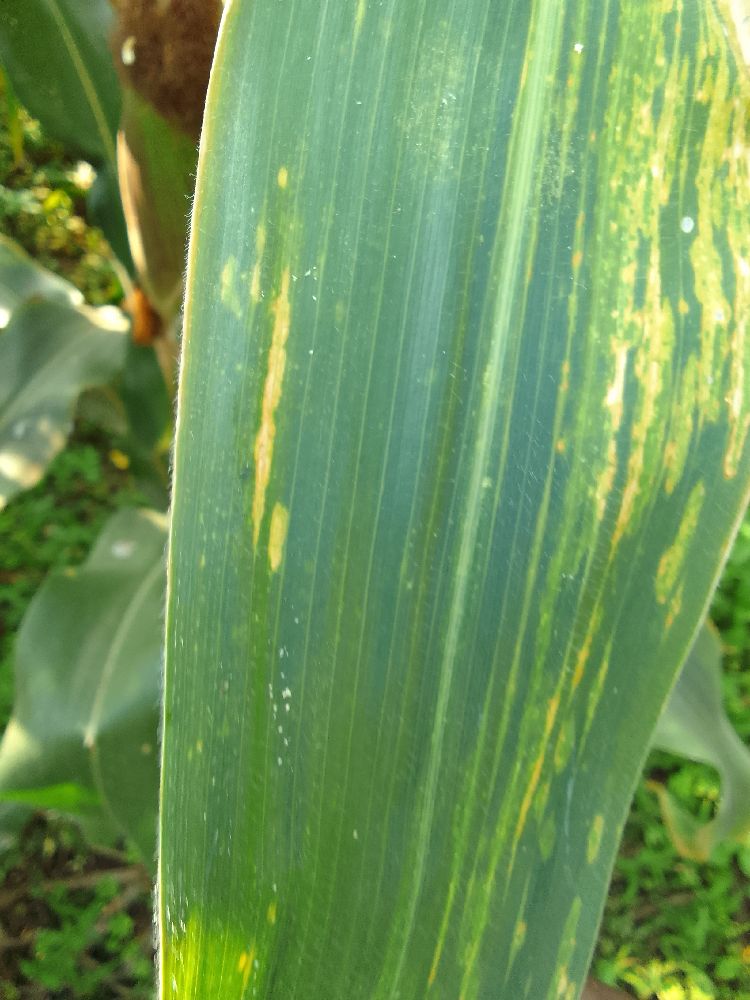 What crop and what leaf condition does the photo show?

maize, maize lethal necrosis
